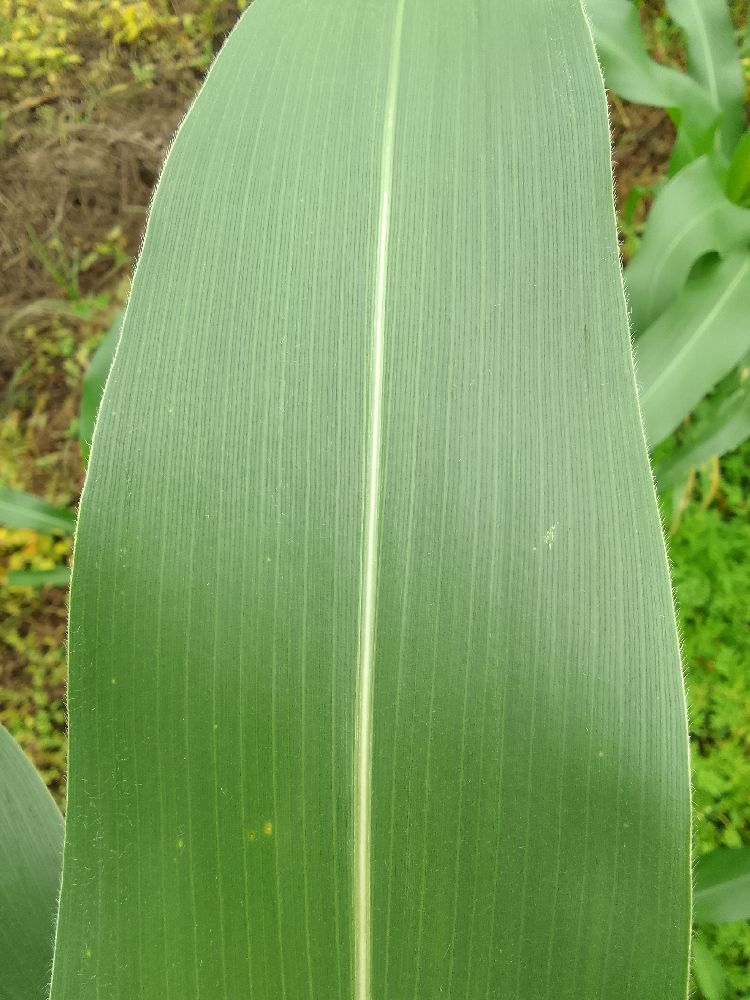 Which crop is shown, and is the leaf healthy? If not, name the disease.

maize, healthy
